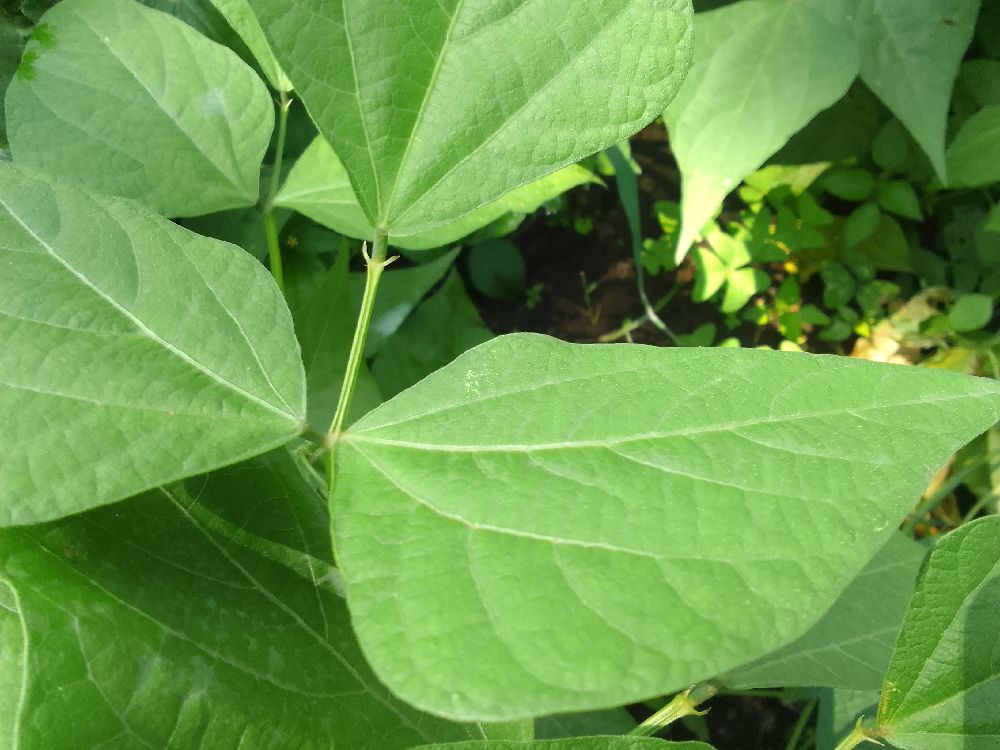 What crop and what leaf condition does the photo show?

common bean, healthy
